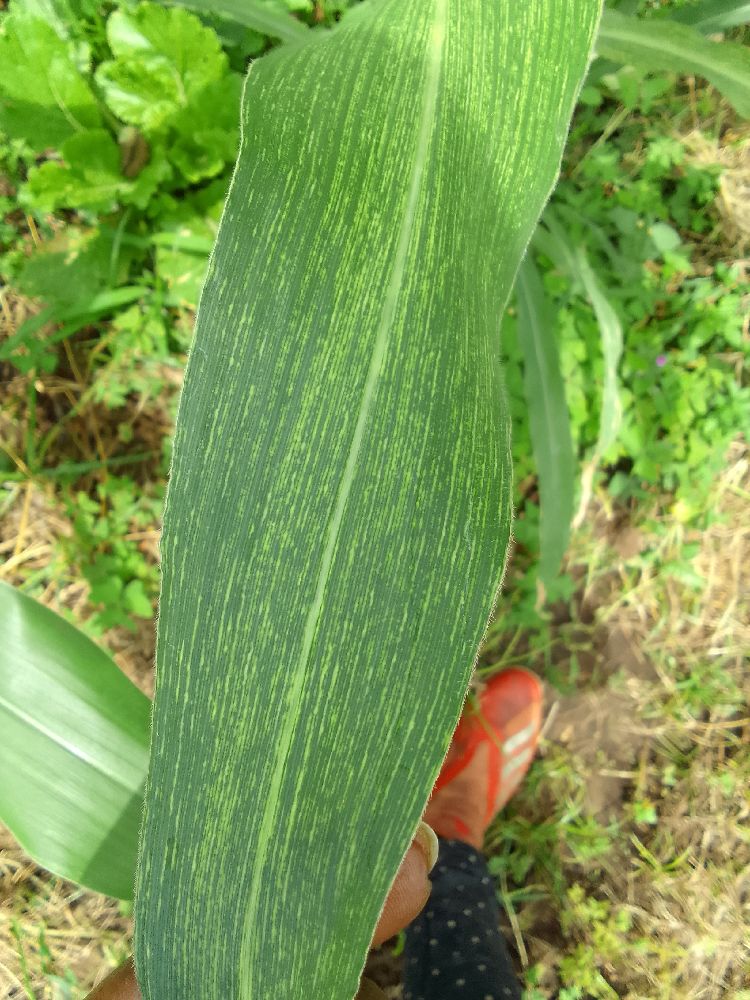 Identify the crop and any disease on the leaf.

maize, maize streak virus
